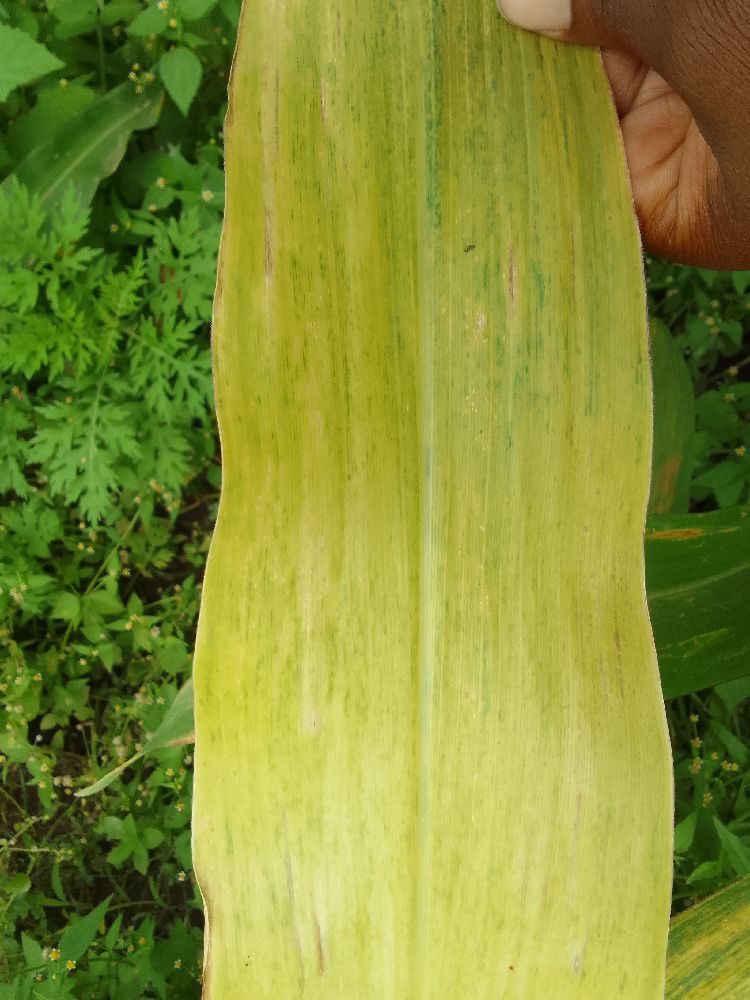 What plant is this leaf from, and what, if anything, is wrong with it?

maize, maize lethal necrosis
